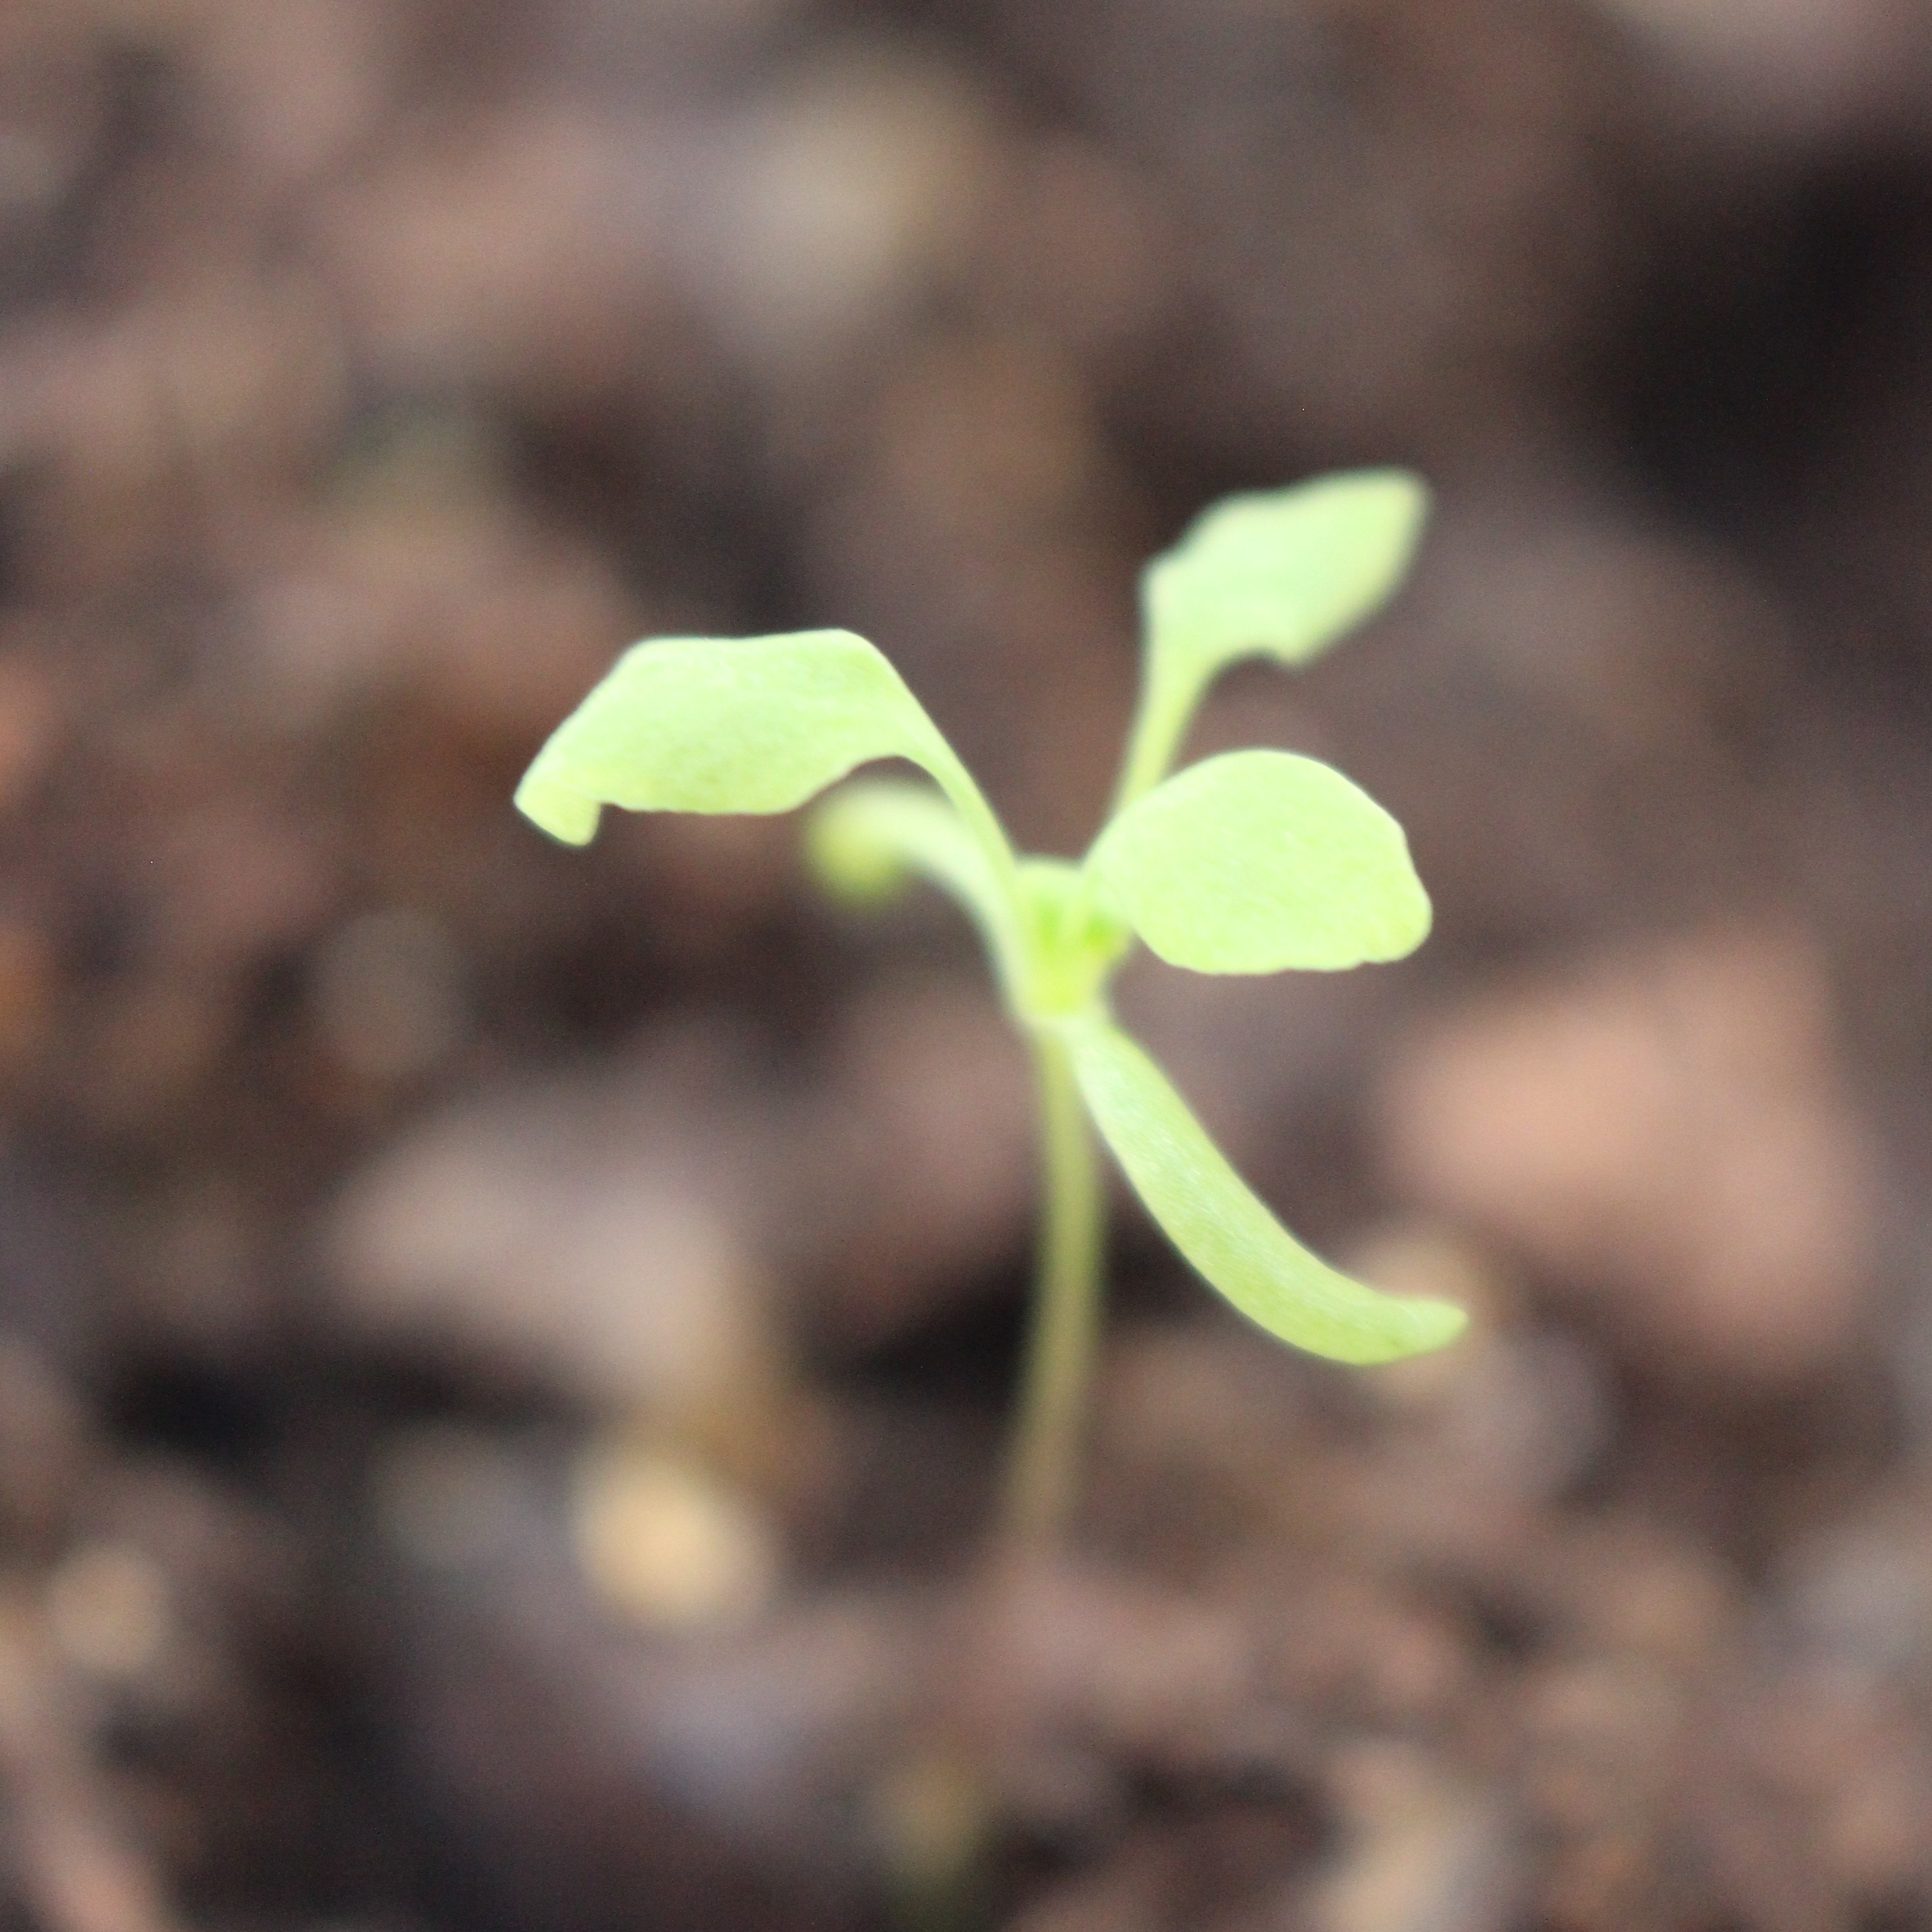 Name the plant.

Papaver rhoeas
